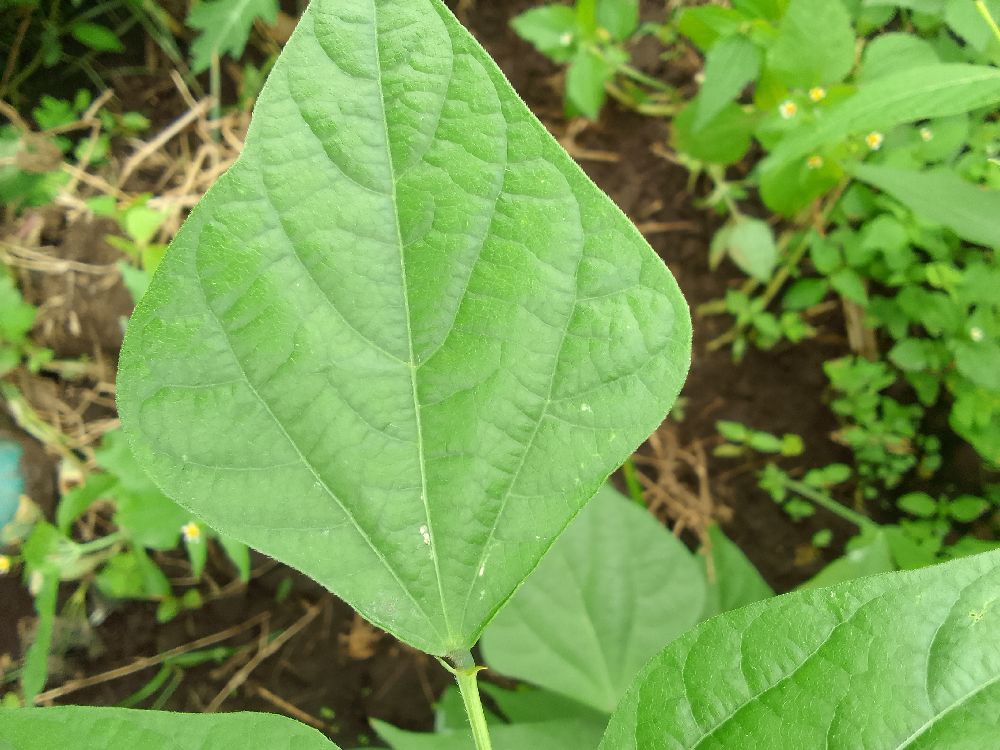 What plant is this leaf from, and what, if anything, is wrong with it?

common bean, healthy
